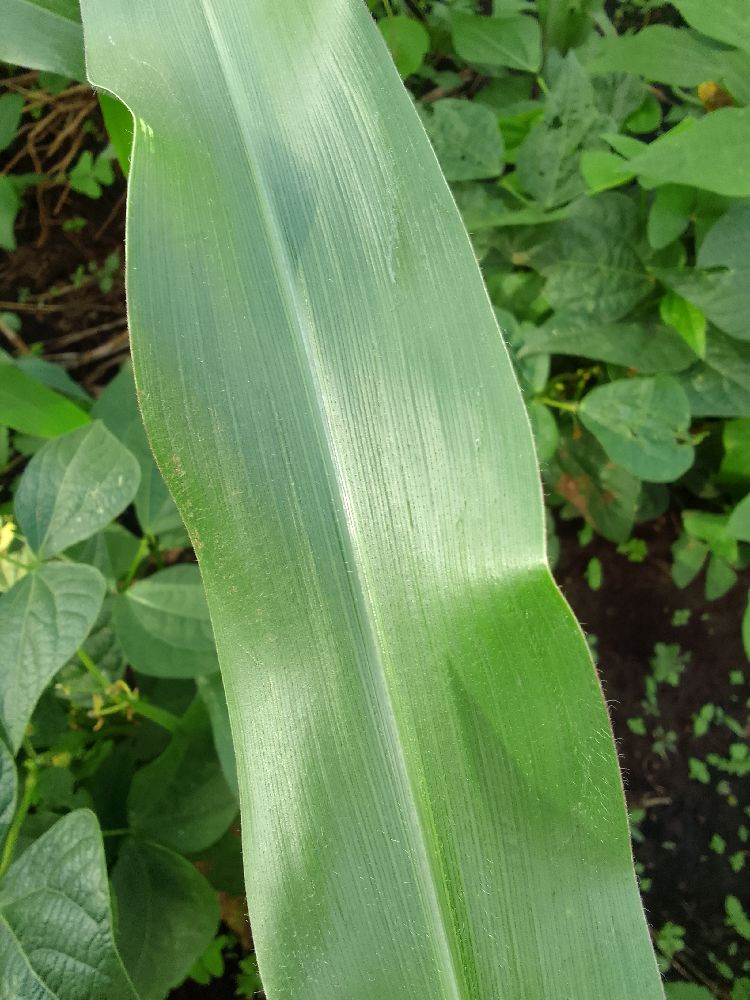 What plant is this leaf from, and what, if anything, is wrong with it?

maize, healthy
